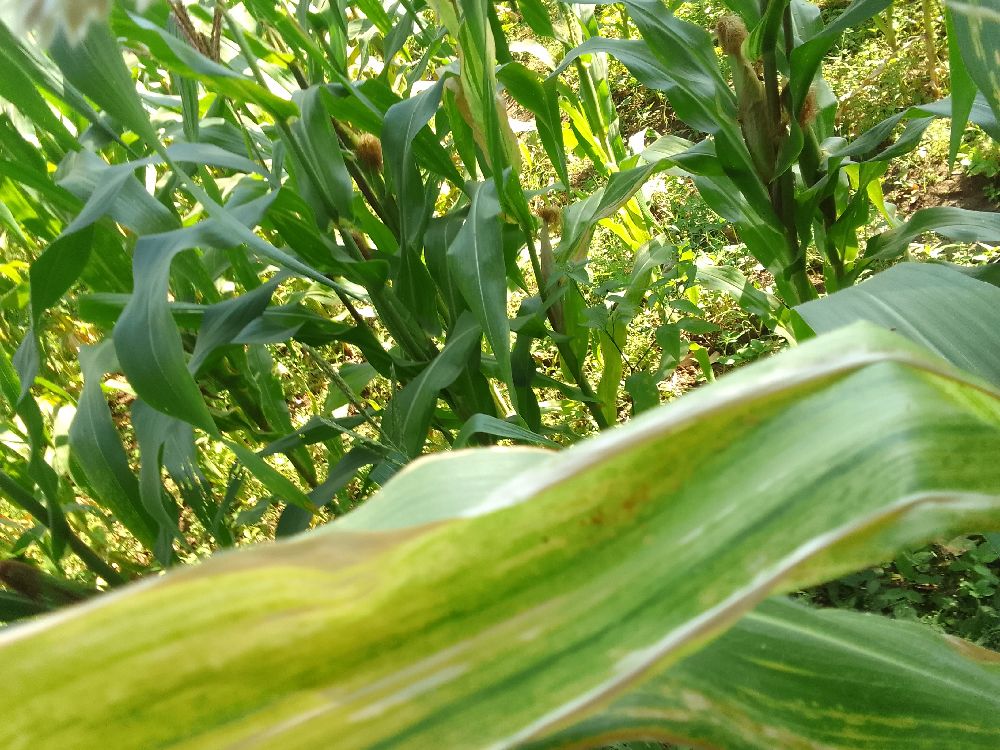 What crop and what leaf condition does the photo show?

maize, maize lethal necrosis
